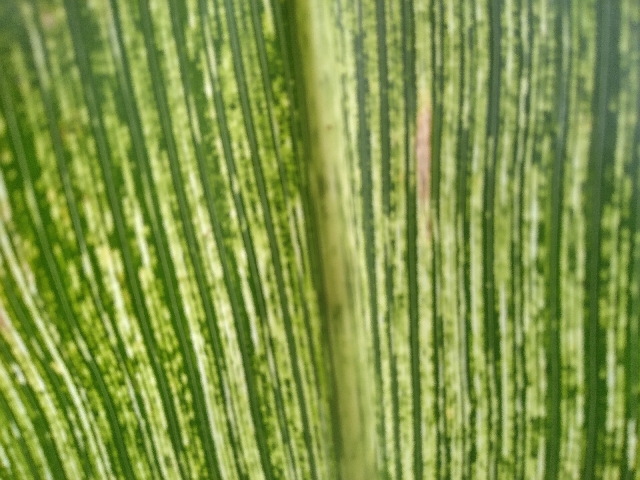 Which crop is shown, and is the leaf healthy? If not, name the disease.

maize, maize streak virus
